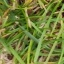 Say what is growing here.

grass
